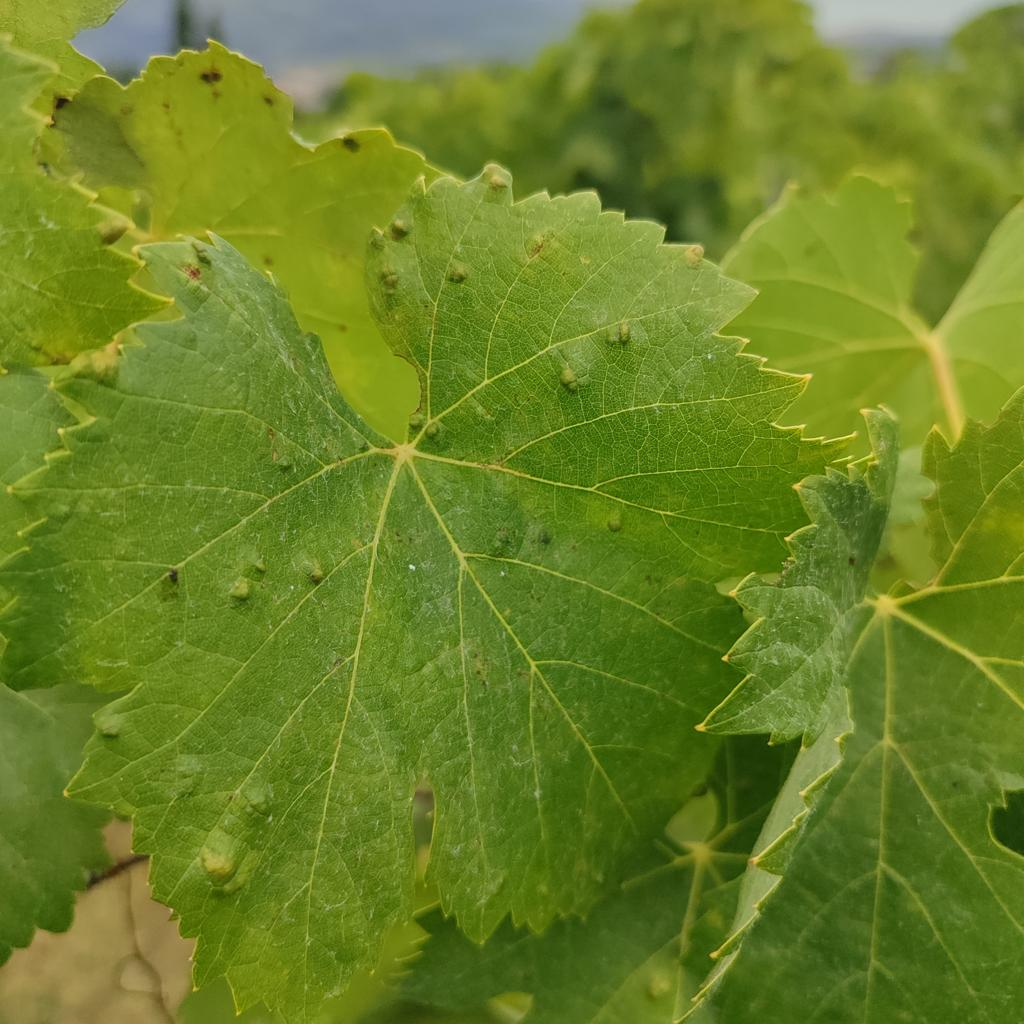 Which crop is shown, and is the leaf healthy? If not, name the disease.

grapevine, erineum mite
